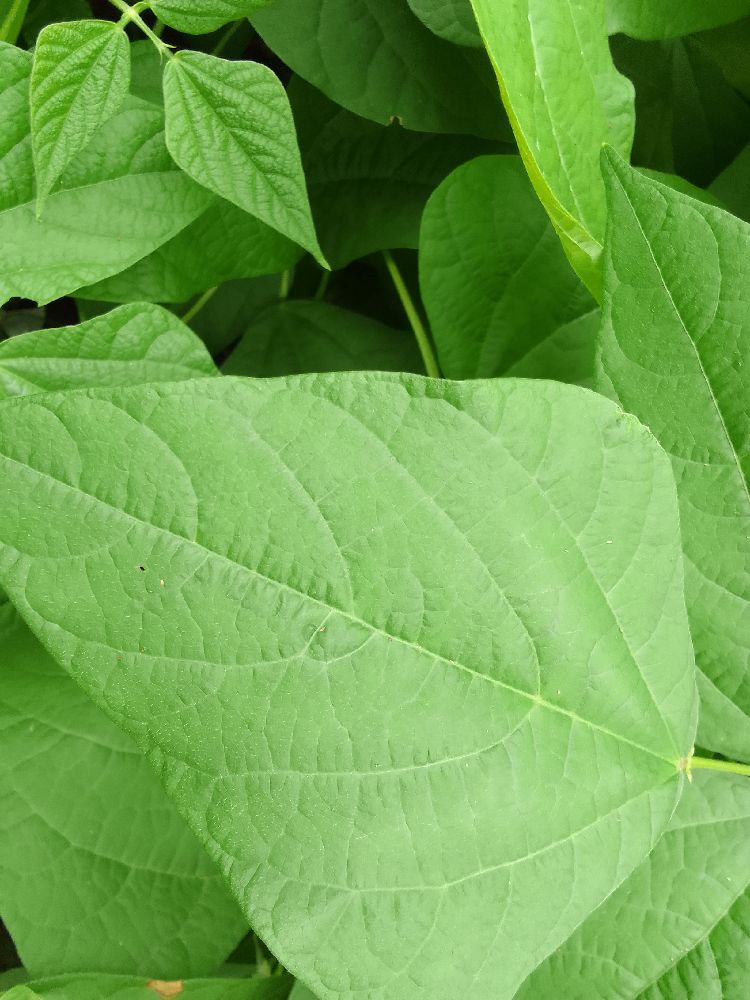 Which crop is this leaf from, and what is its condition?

common bean, healthy
